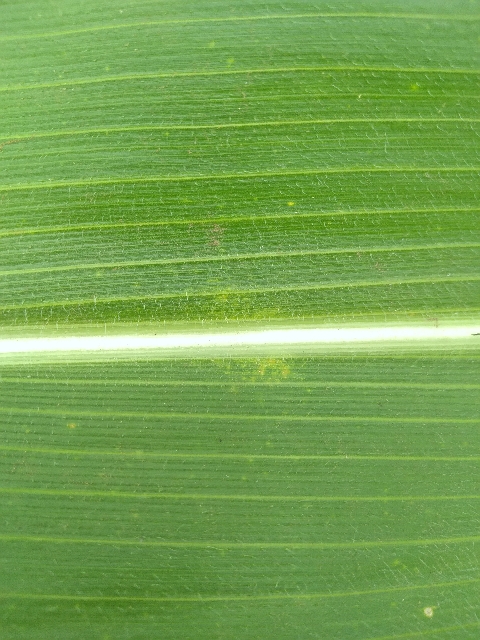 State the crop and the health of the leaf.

maize, healthy
